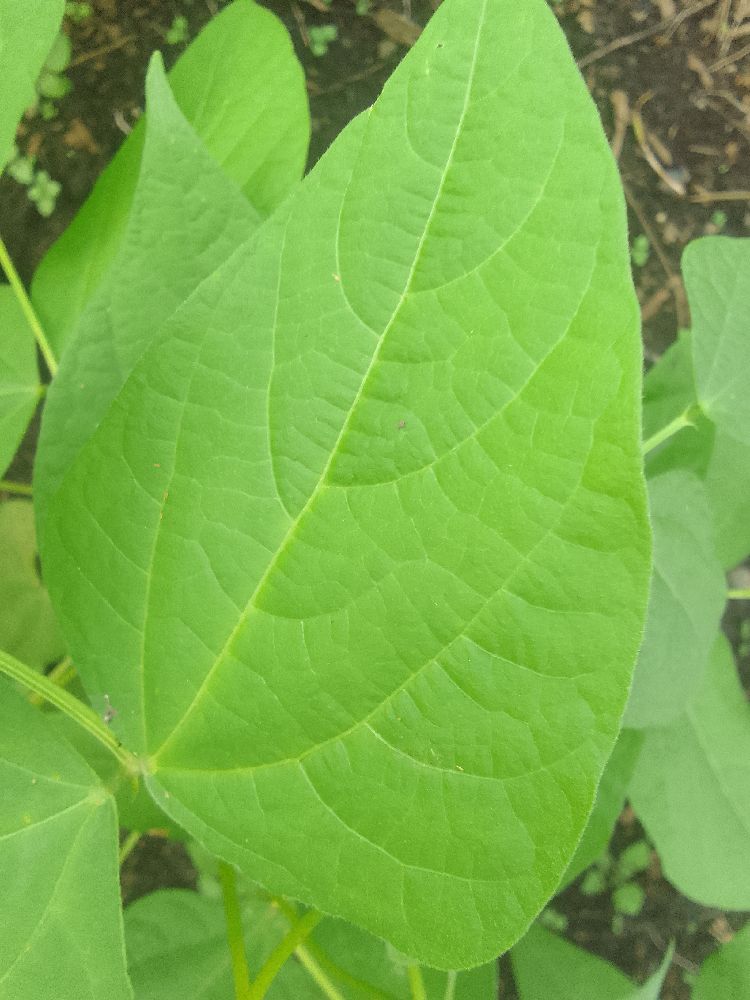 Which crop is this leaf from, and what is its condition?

common bean, healthy
